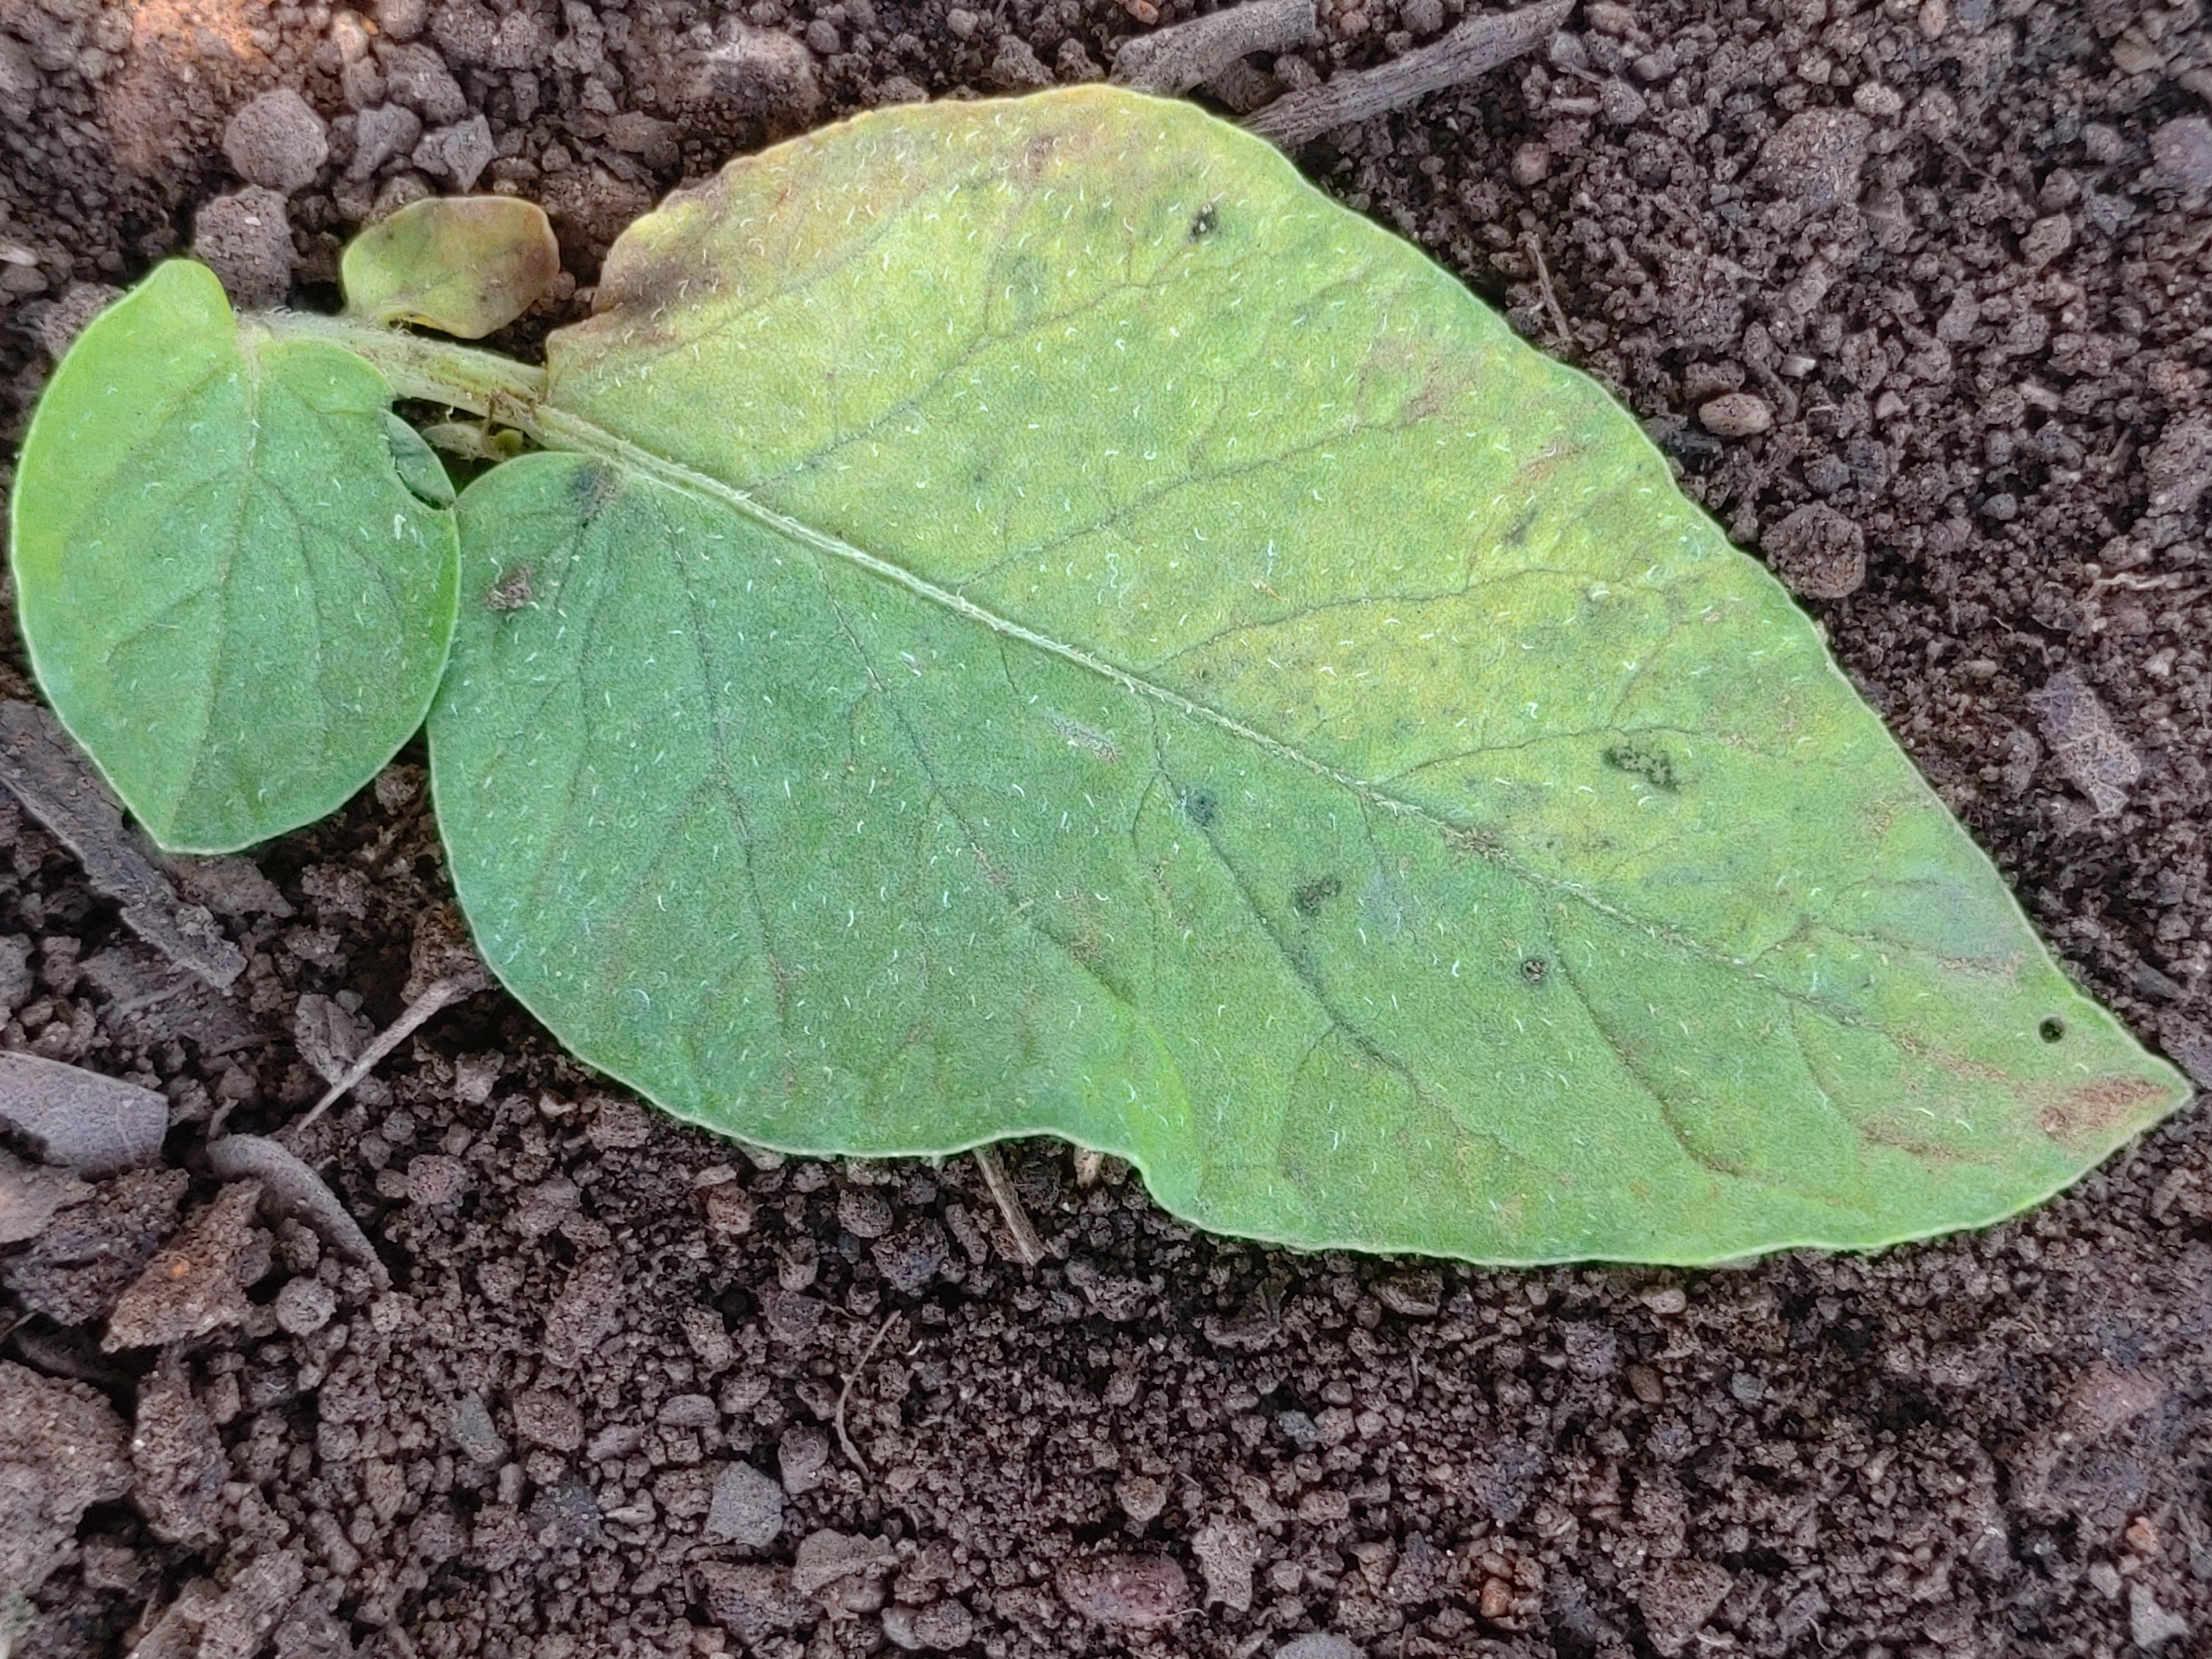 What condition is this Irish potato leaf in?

late blight
